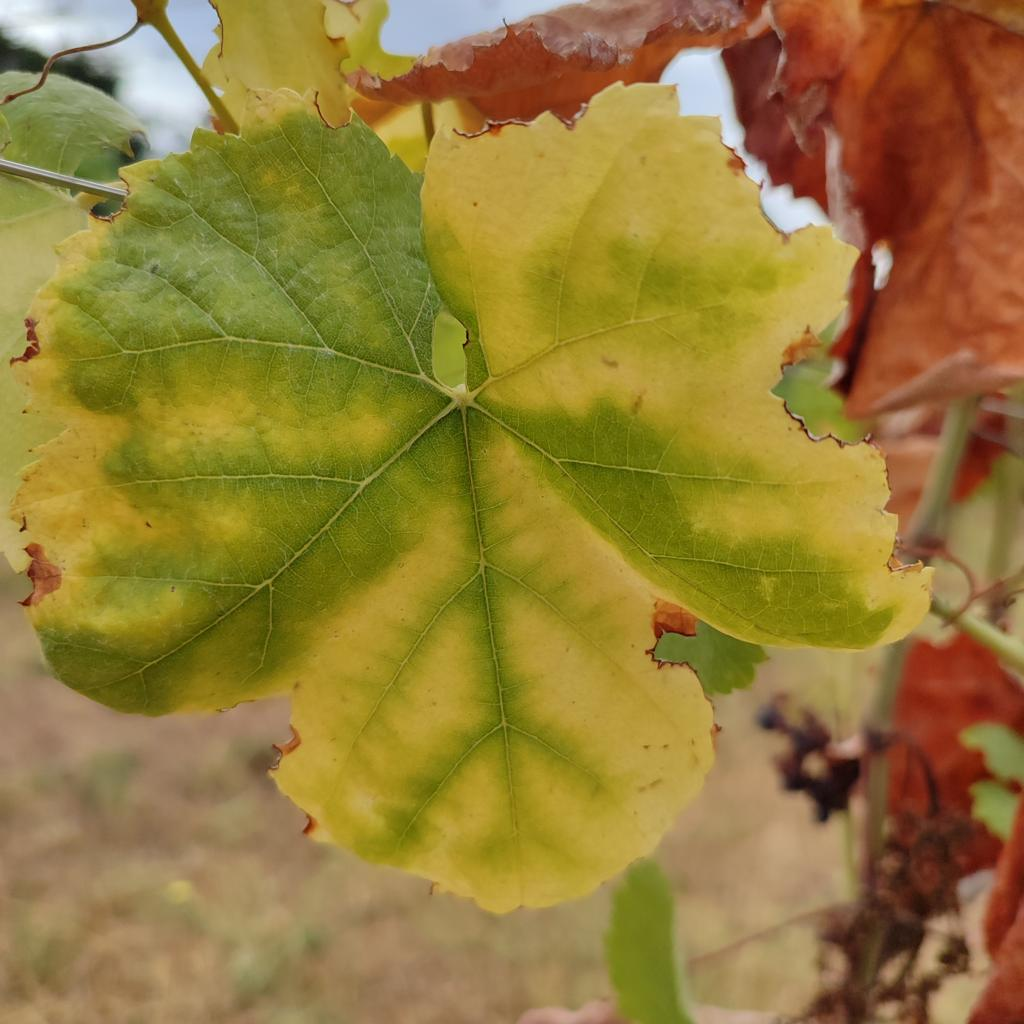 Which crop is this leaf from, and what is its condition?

grapevine, esca complex
